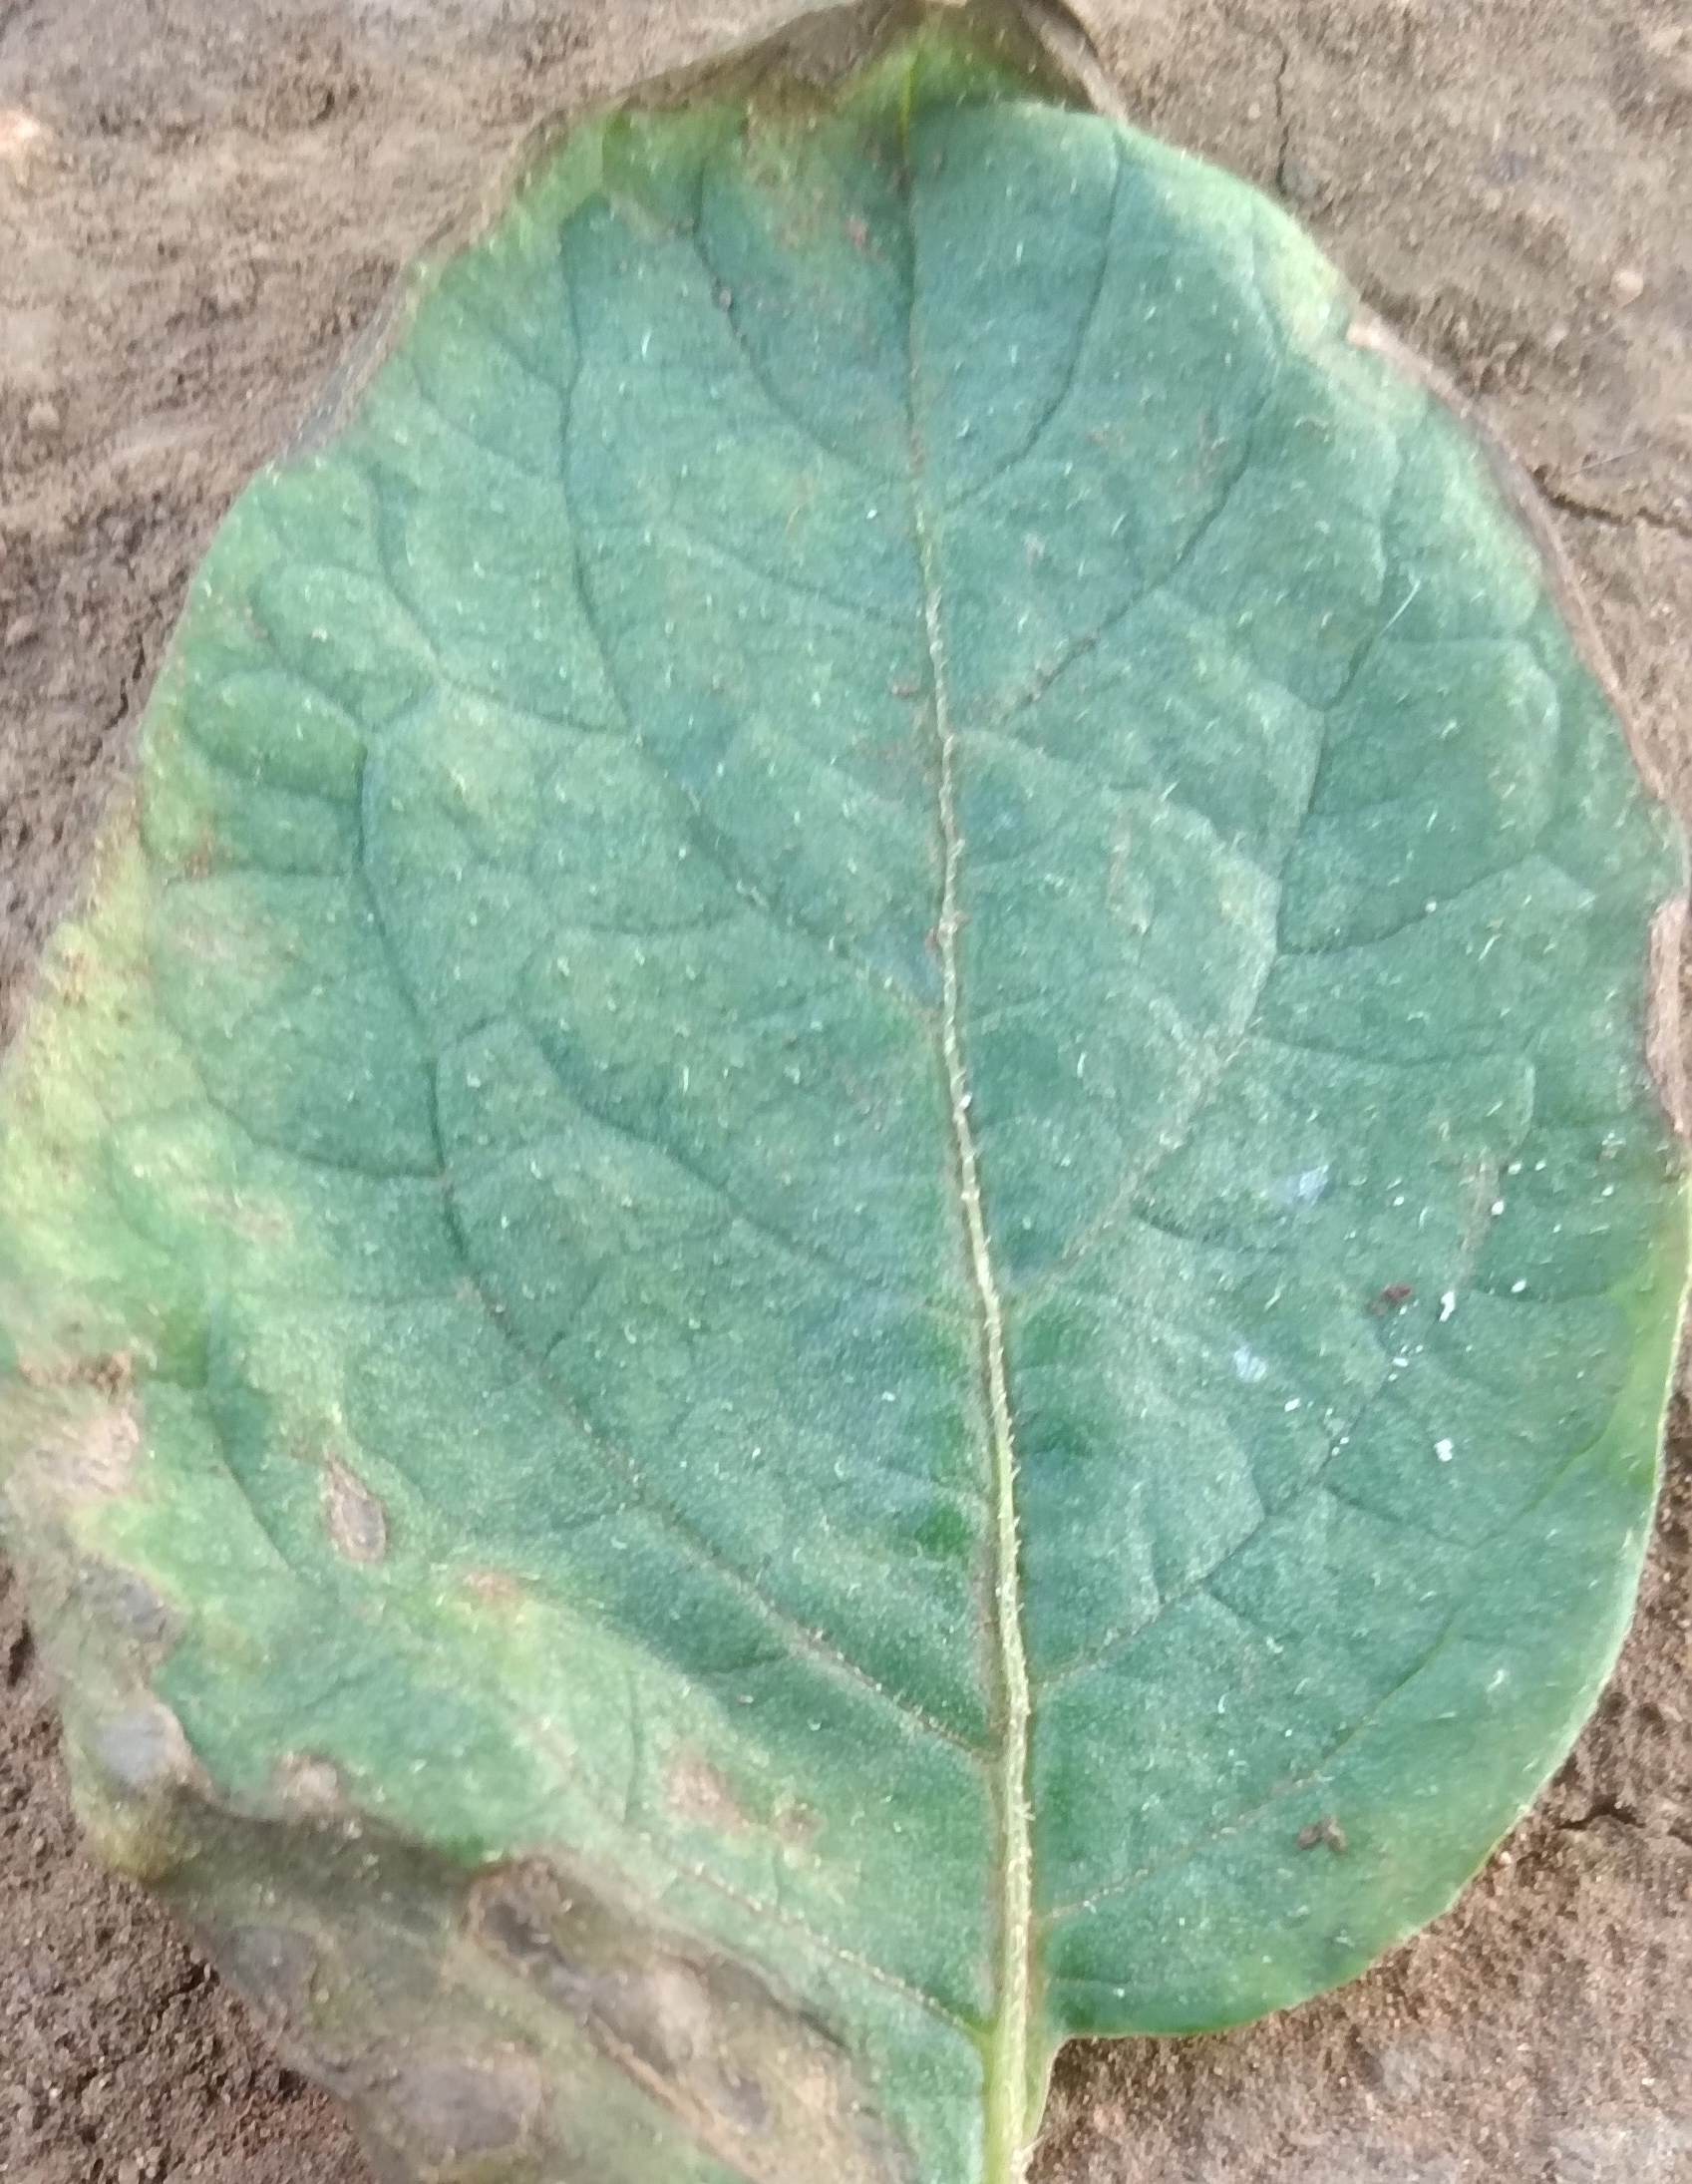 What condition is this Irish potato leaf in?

early blight
